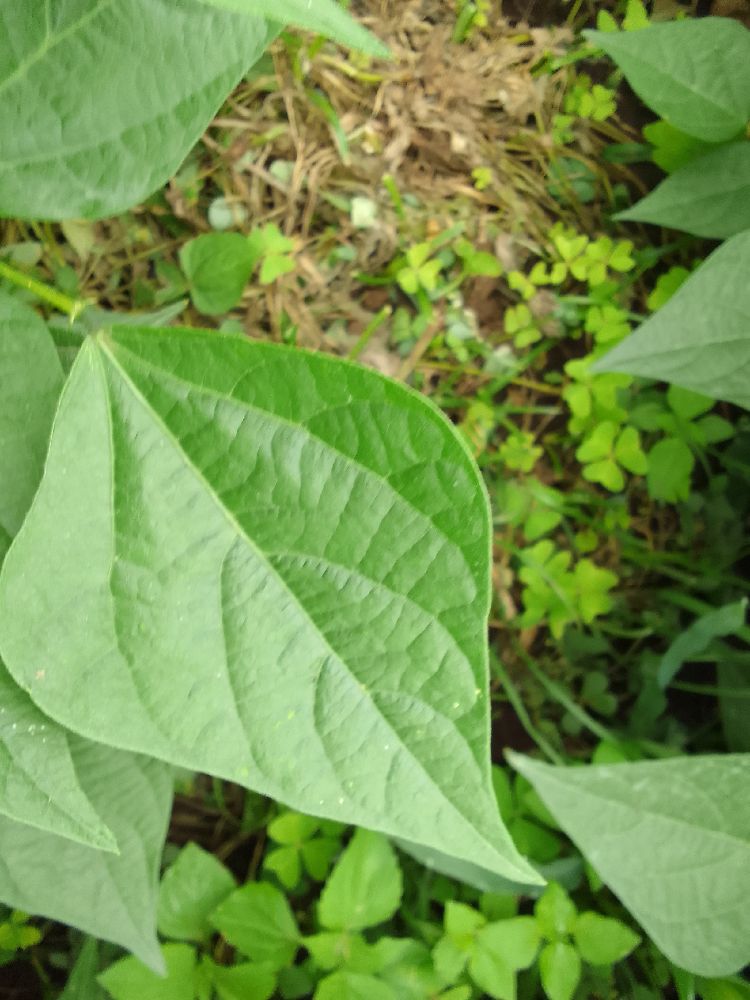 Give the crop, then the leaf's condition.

common bean, healthy
